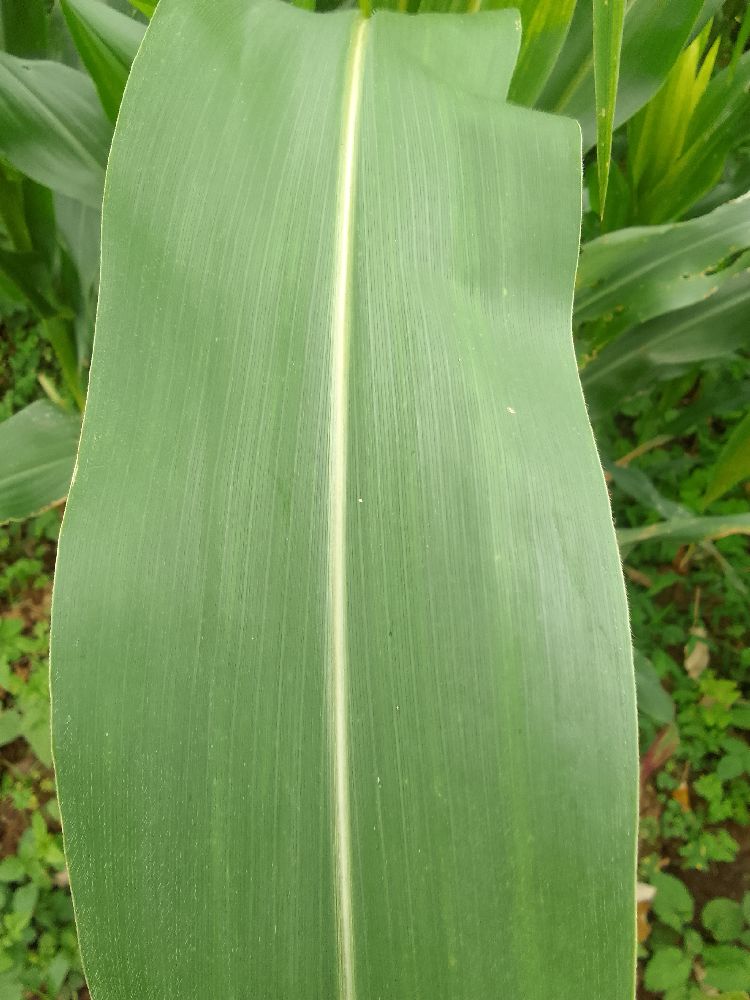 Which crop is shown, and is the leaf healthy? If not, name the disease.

maize, healthy
